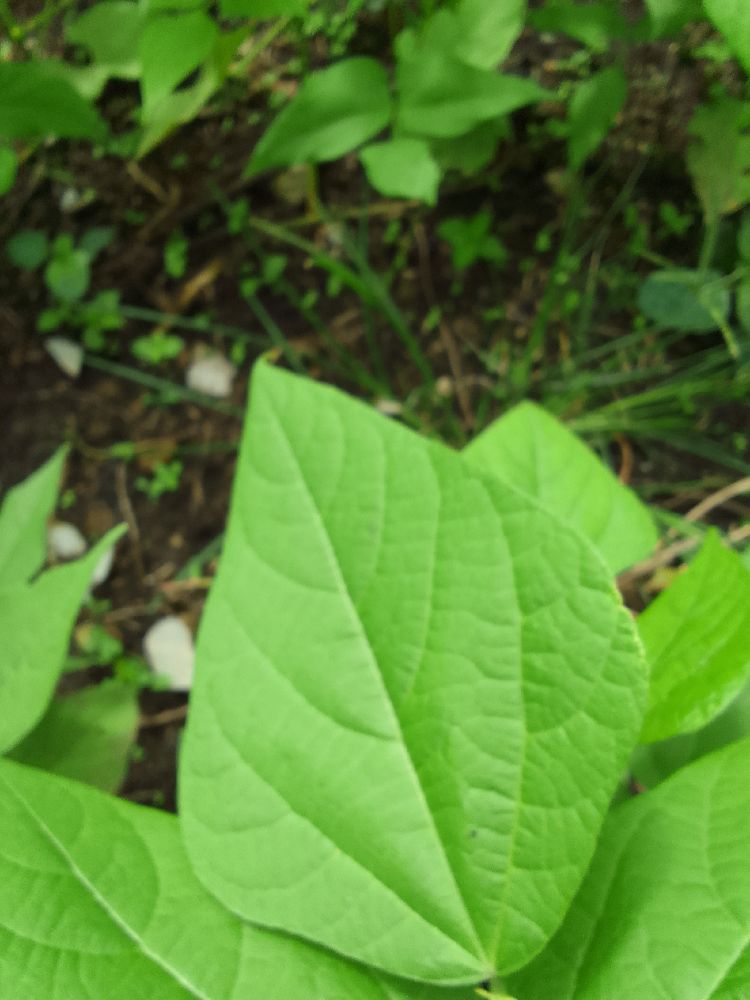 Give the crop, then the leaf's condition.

common bean, healthy
